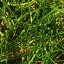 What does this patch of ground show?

grass
